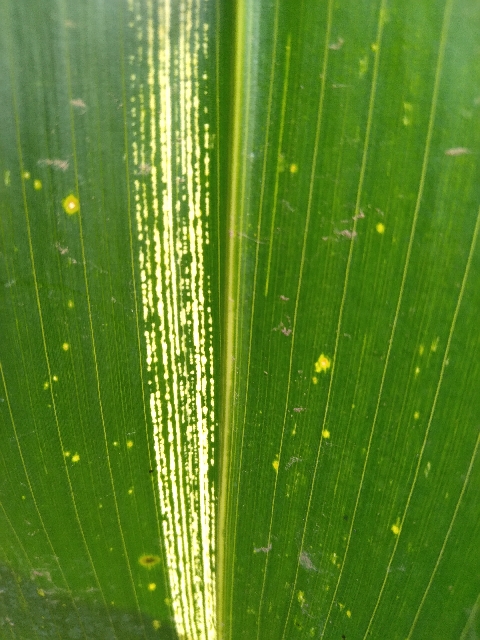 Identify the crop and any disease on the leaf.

maize, maize streak virus
